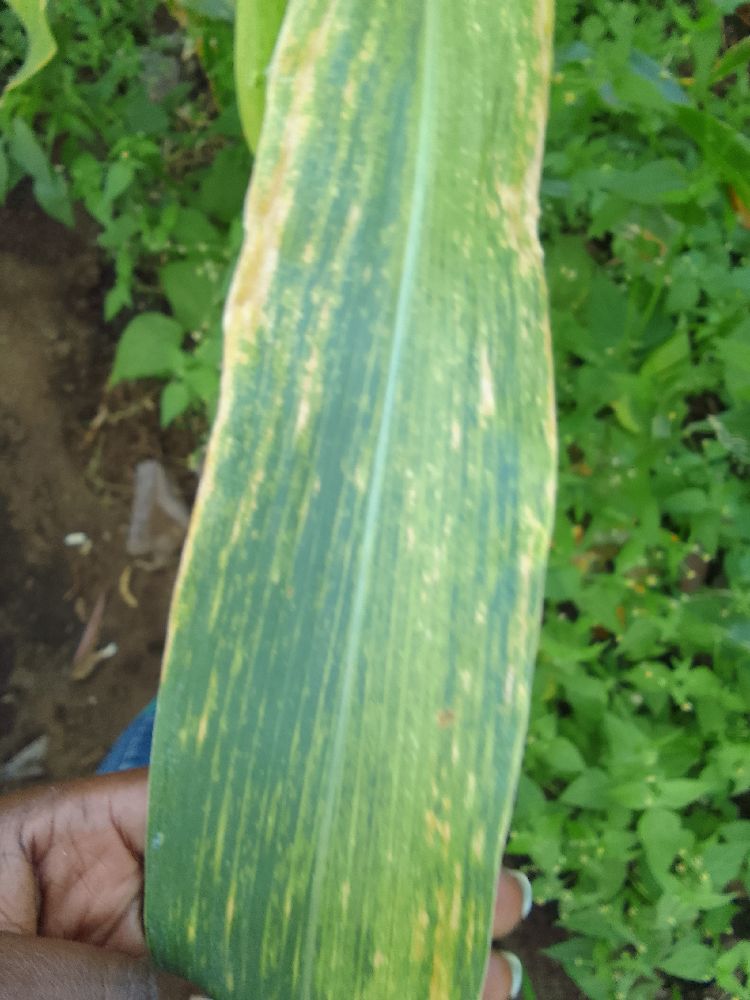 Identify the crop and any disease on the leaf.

maize, maize lethal necrosis
